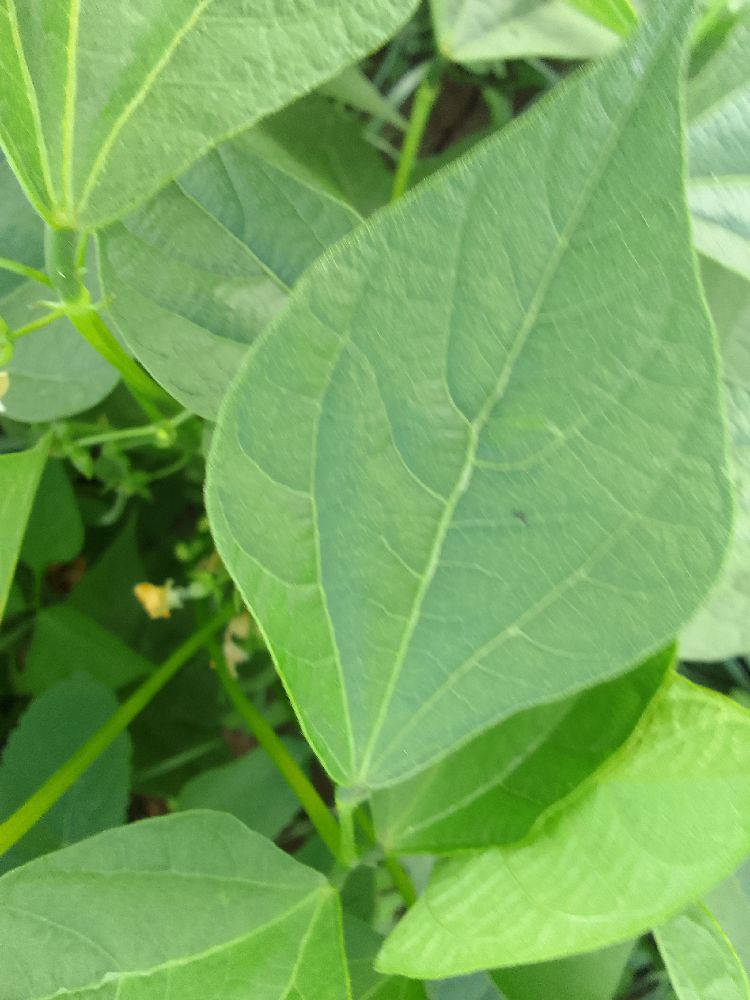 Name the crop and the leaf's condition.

common bean, healthy
